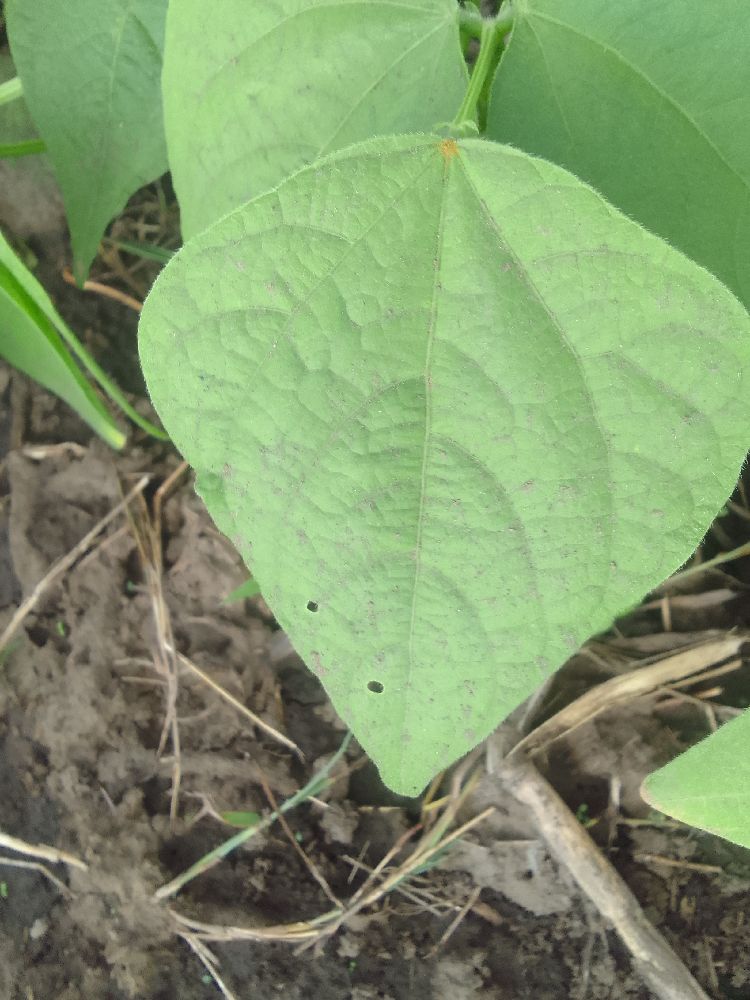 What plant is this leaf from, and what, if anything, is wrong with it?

common bean, healthy
